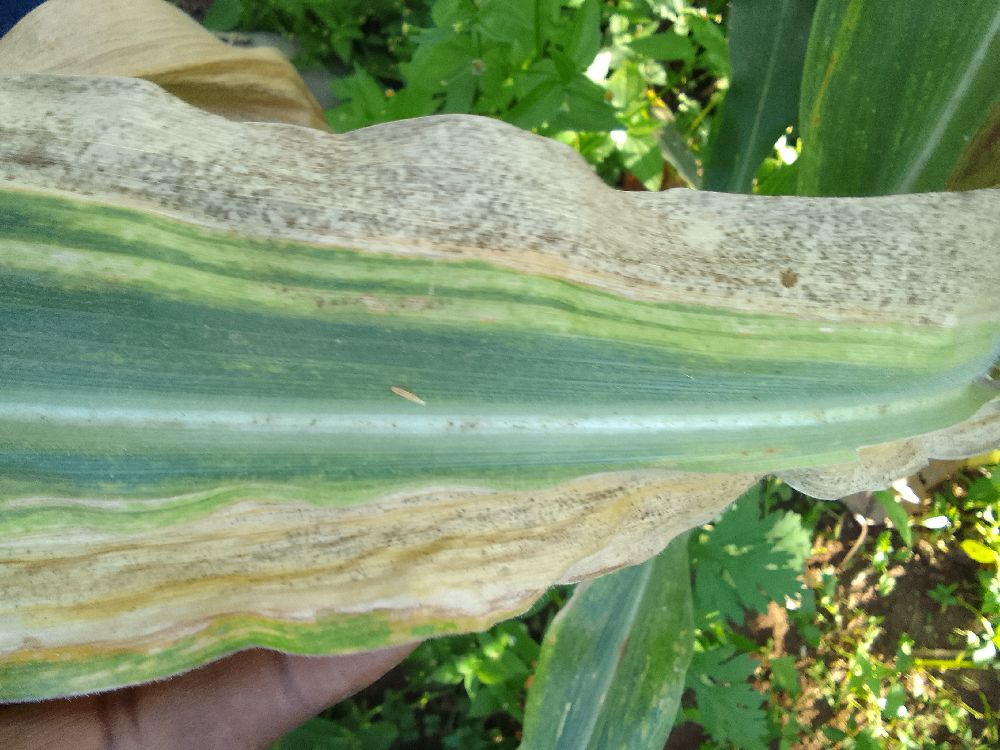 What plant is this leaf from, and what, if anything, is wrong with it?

maize, maize lethal necrosis
